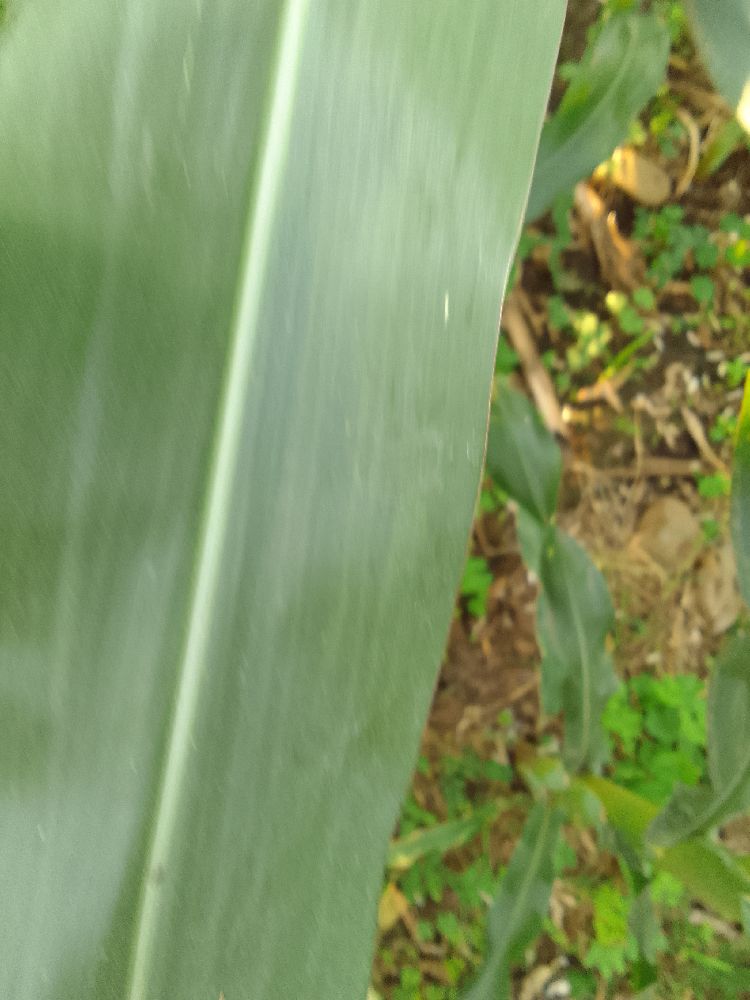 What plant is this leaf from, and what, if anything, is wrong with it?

maize, healthy
